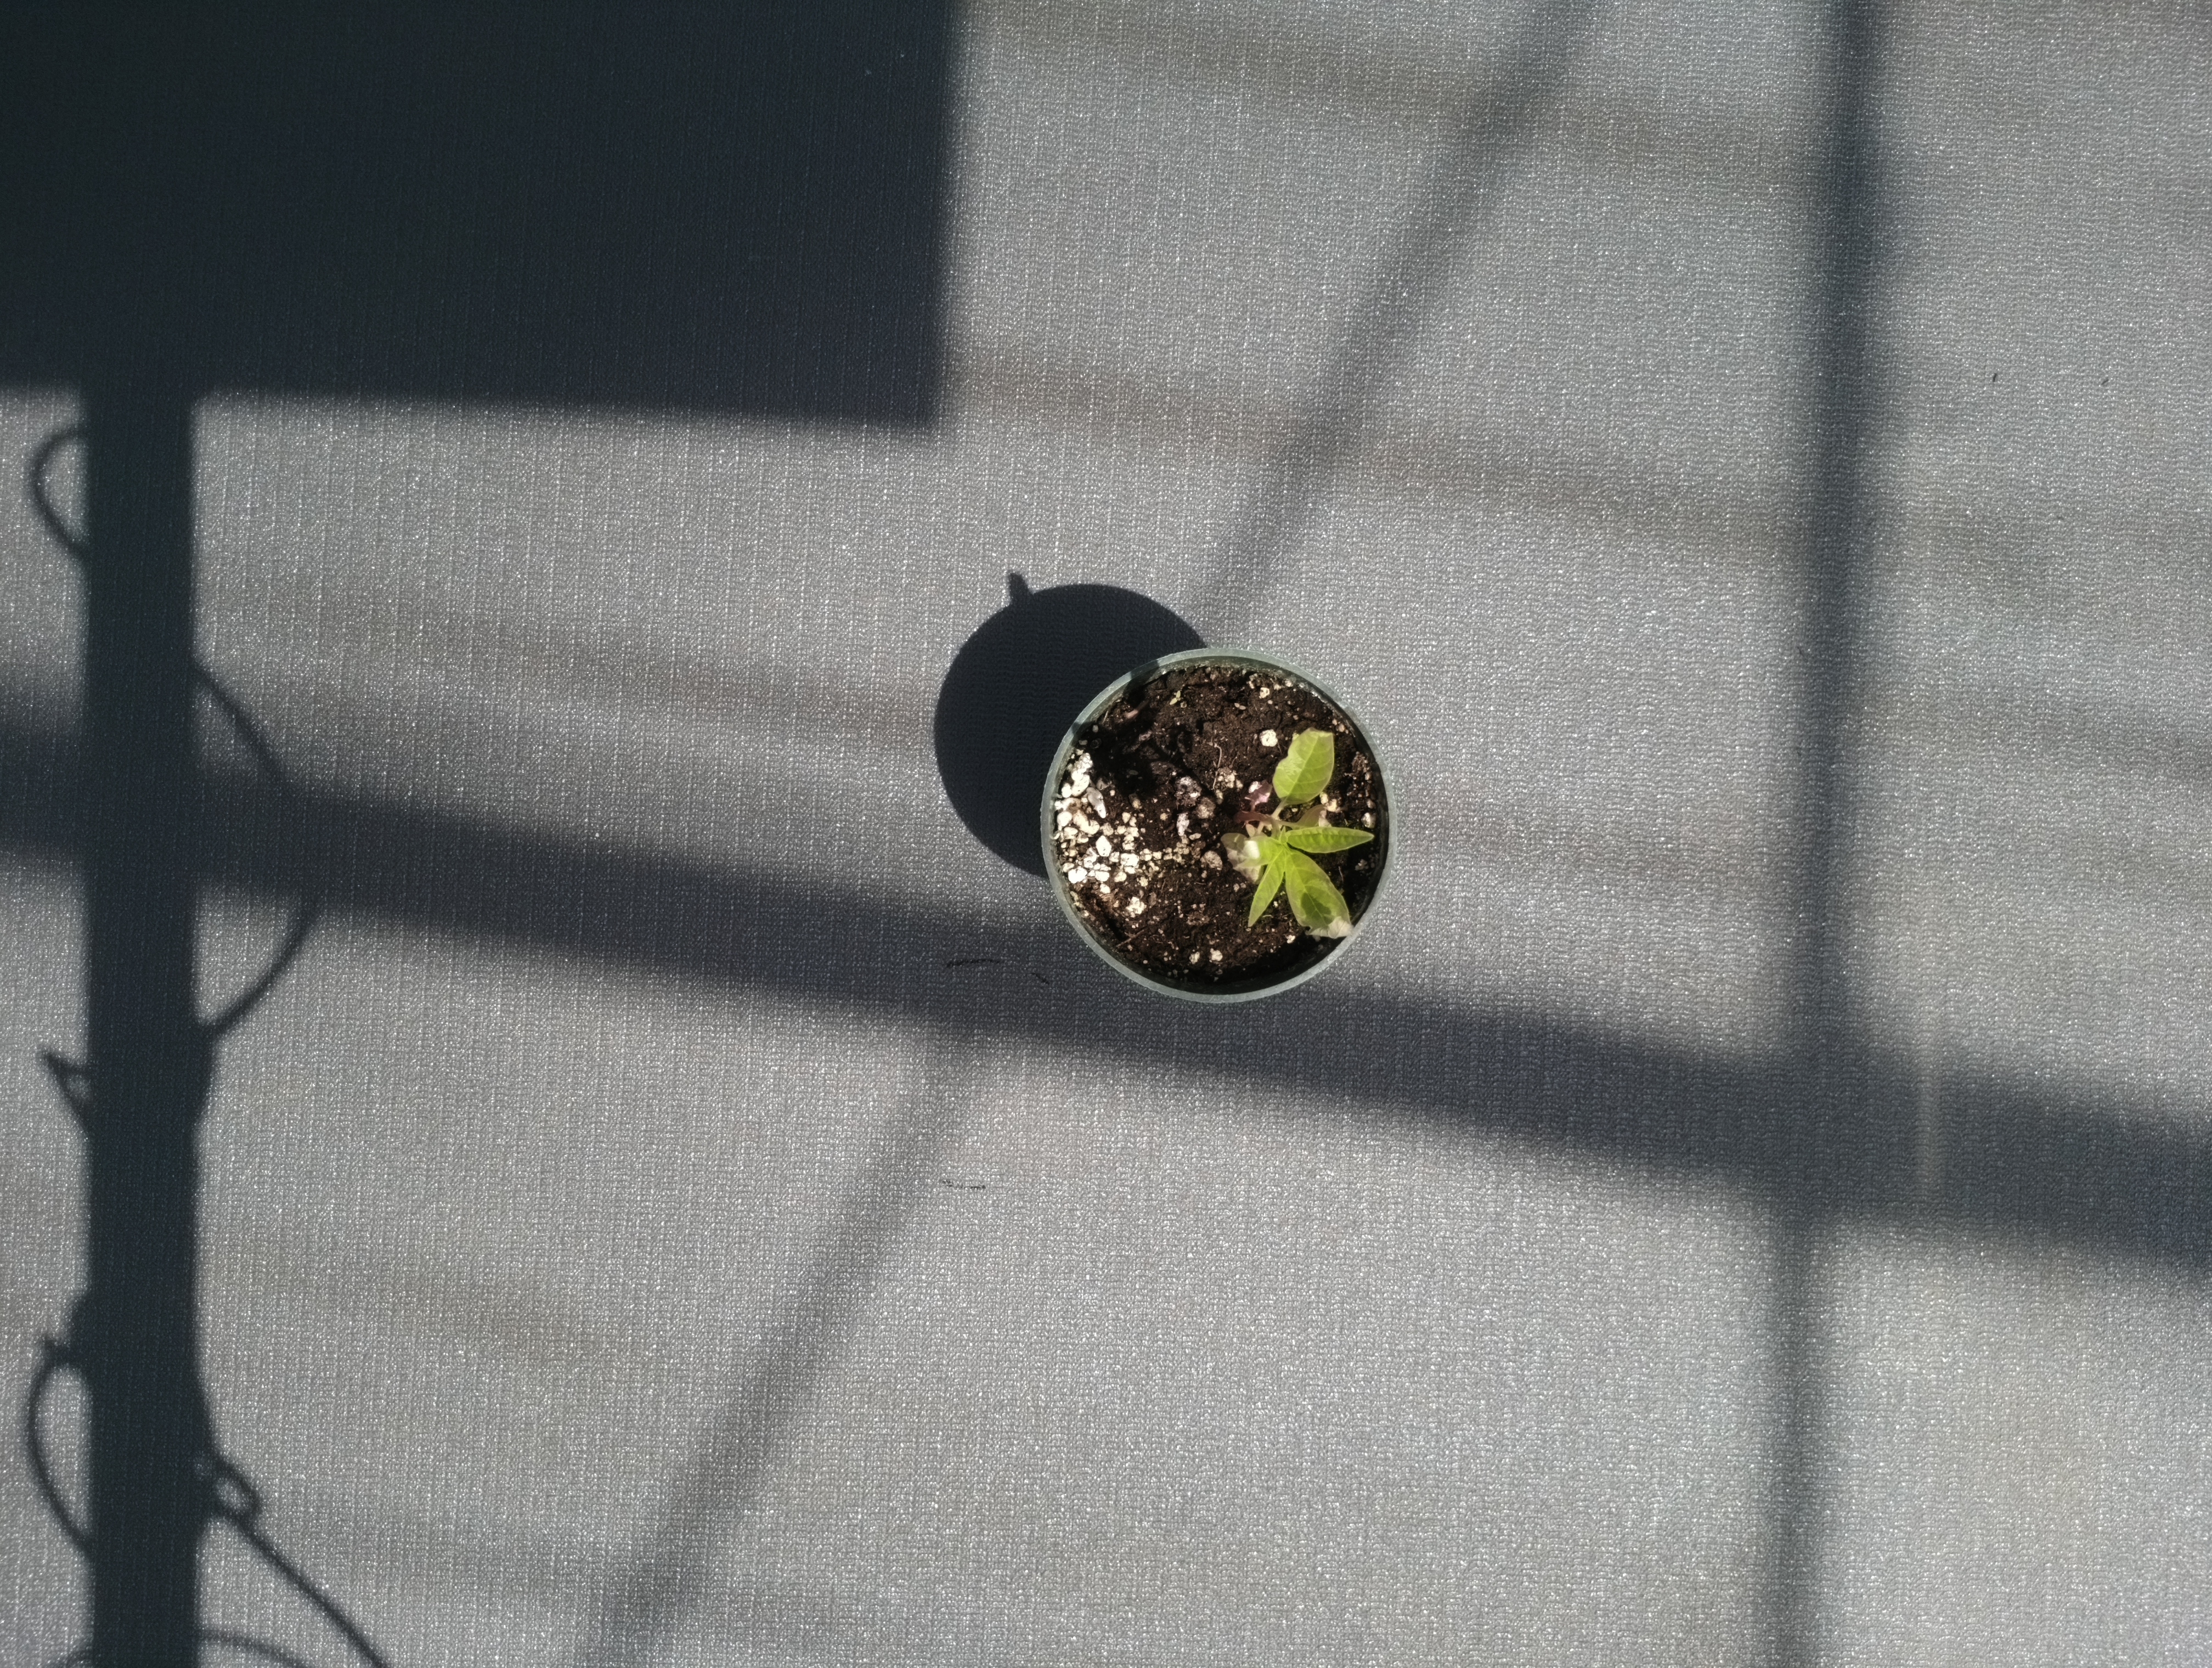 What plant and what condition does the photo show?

waterhemp, chlorosis only
